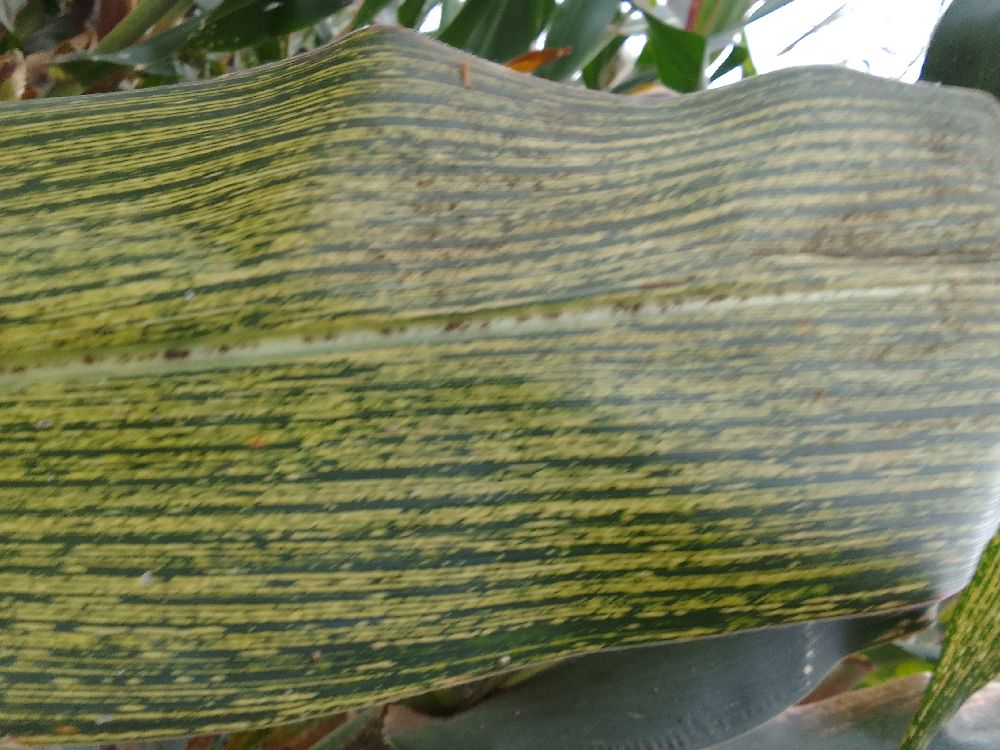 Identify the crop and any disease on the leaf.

maize, maize streak virus
